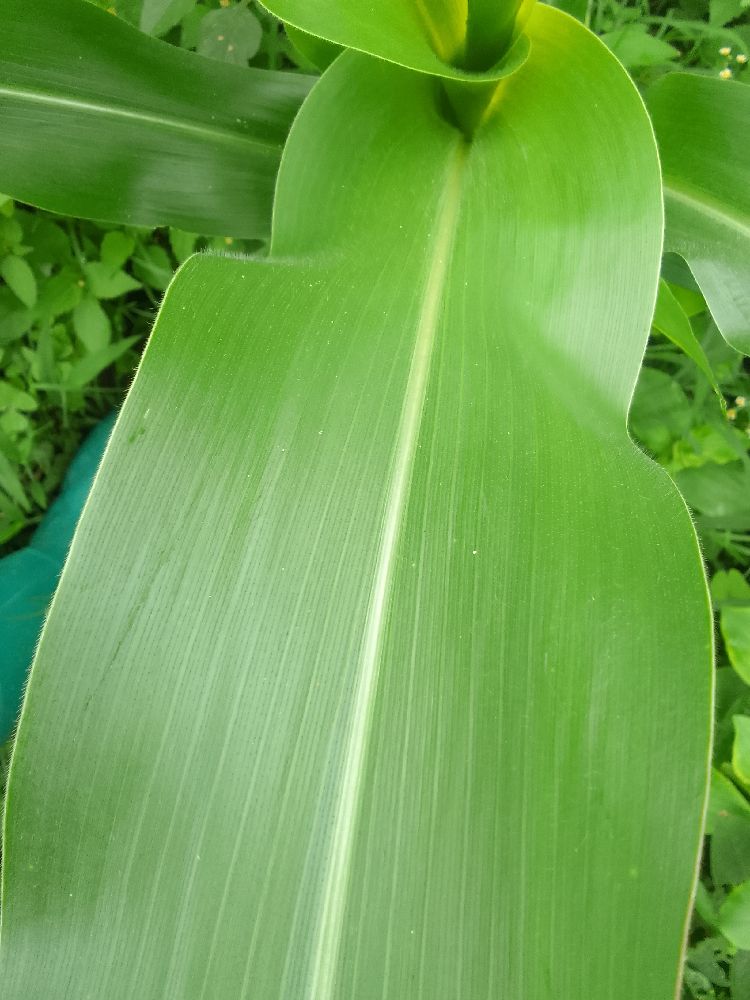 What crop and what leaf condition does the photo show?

maize, healthy
